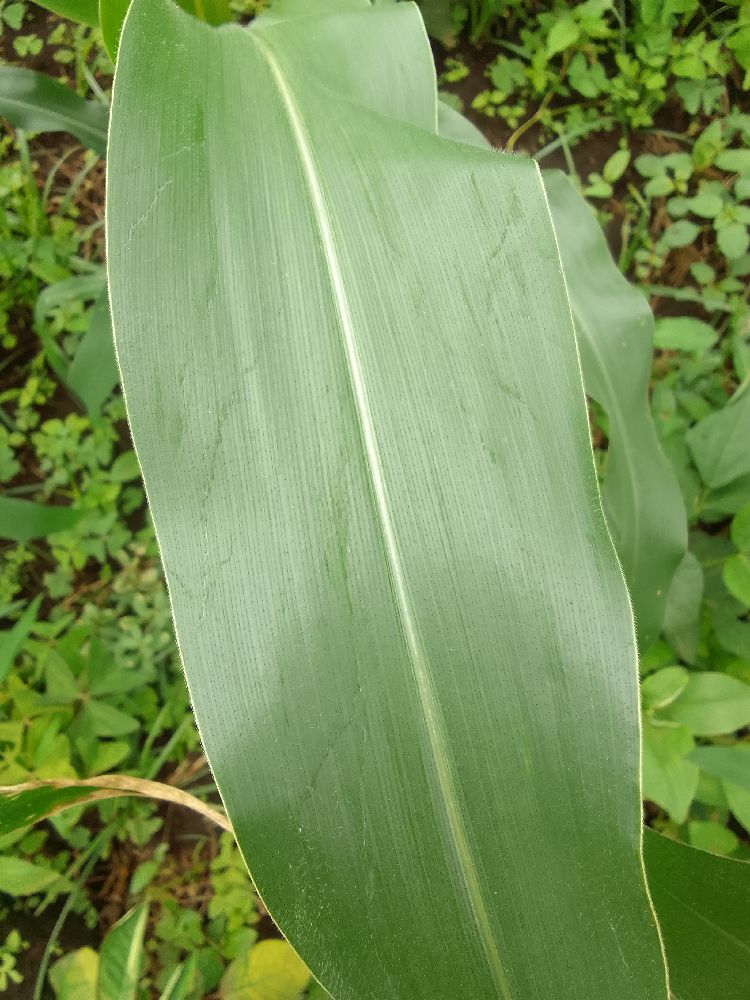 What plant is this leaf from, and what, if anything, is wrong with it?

maize, healthy
